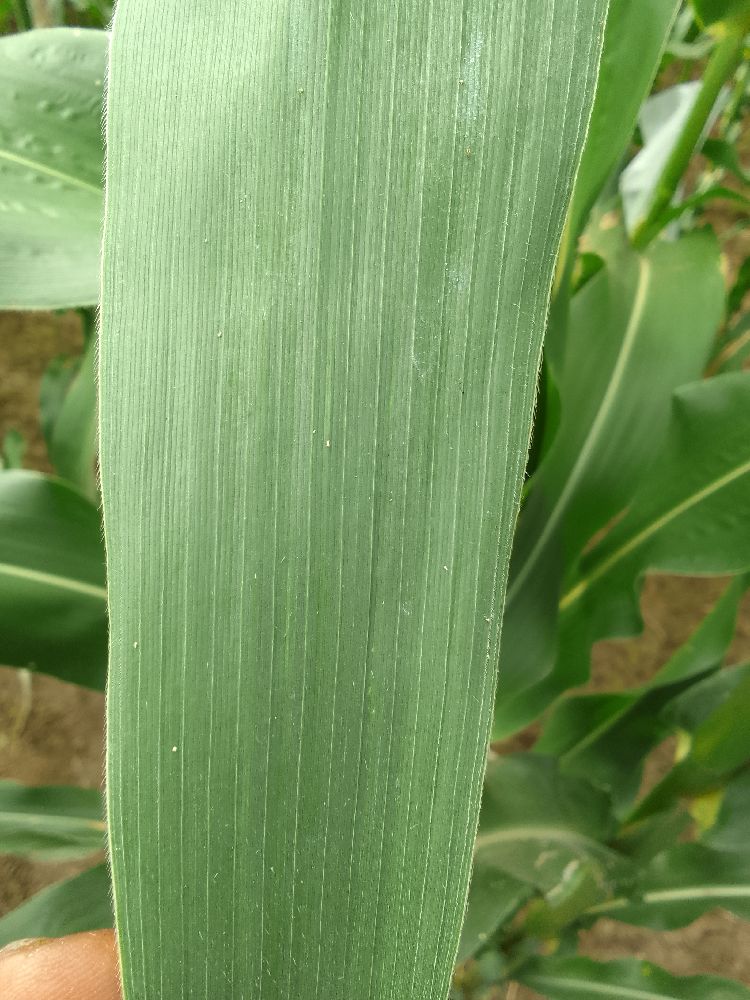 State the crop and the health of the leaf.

maize, healthy
